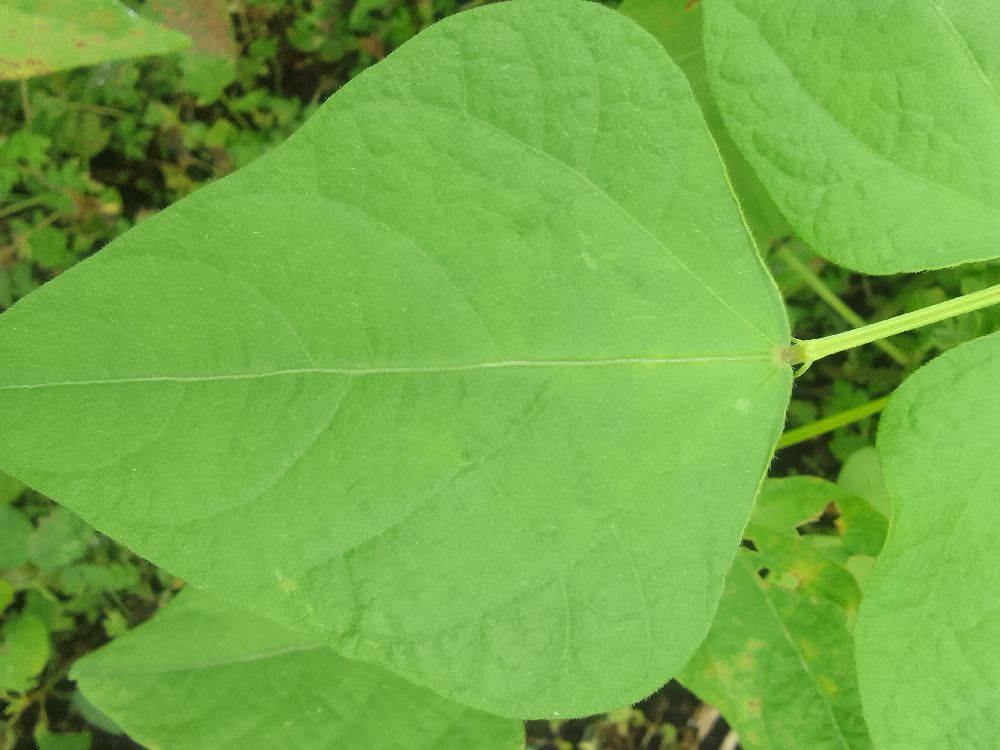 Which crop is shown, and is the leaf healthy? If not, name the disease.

common bean, healthy
